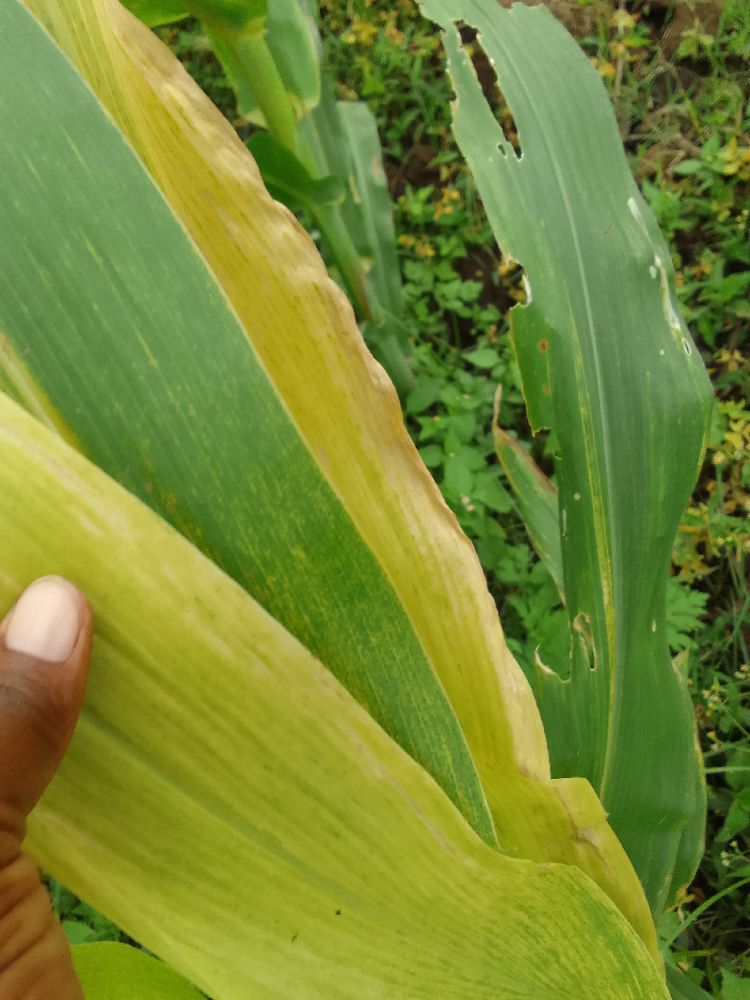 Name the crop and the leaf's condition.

maize, maize lethal necrosis
